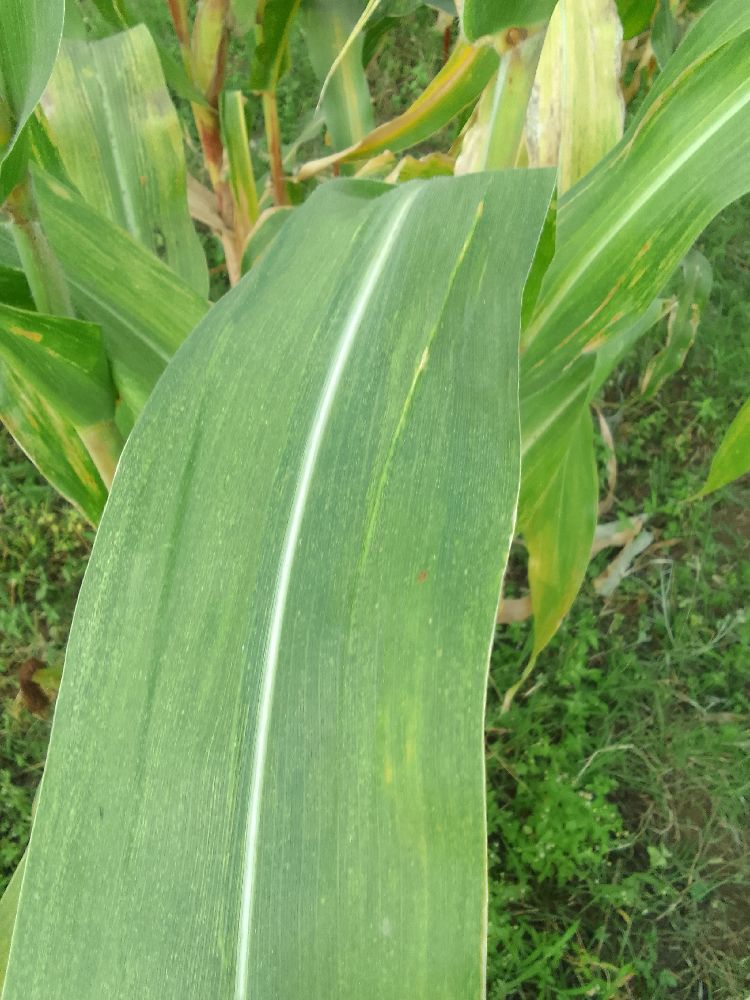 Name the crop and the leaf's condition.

maize, maize lethal necrosis
